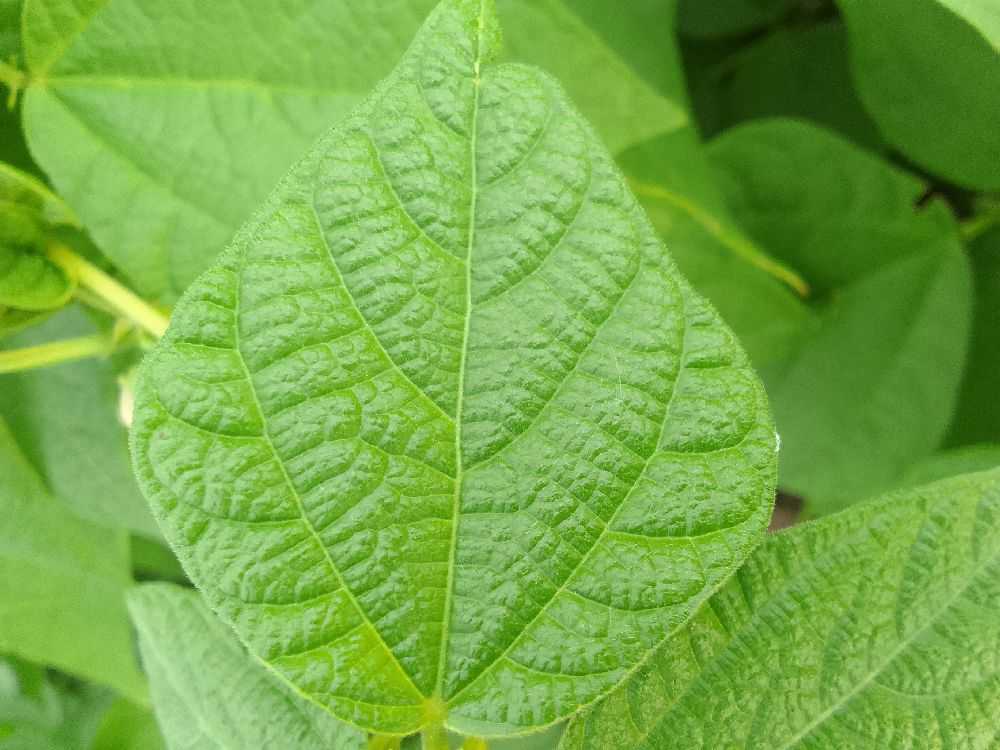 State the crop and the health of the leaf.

common bean, healthy
